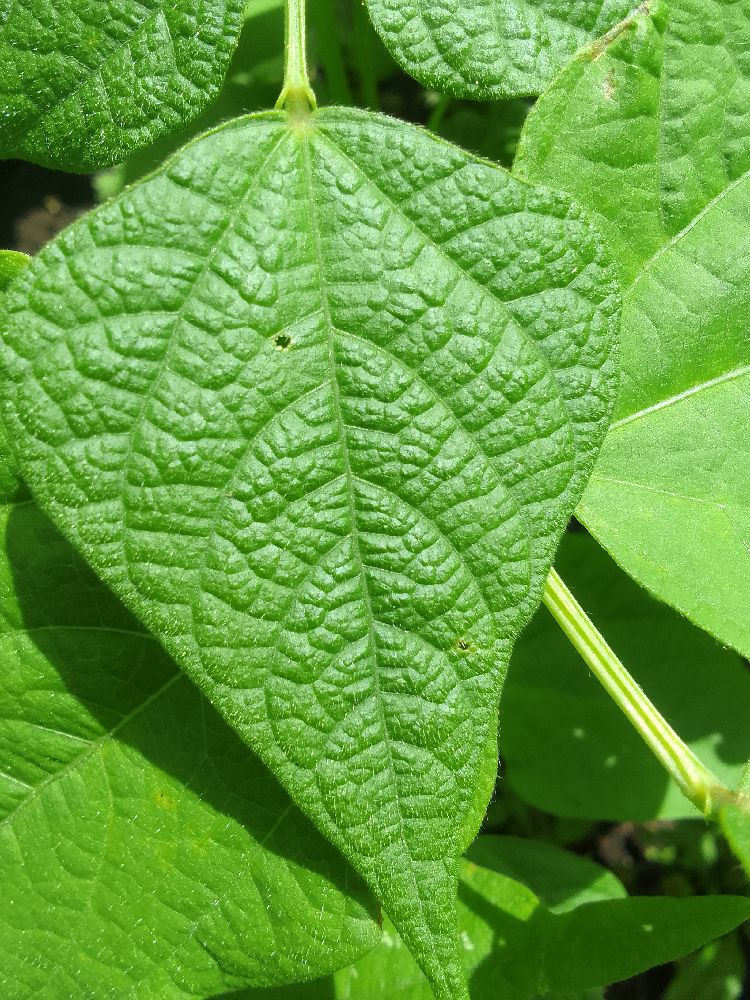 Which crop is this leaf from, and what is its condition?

common bean, healthy
